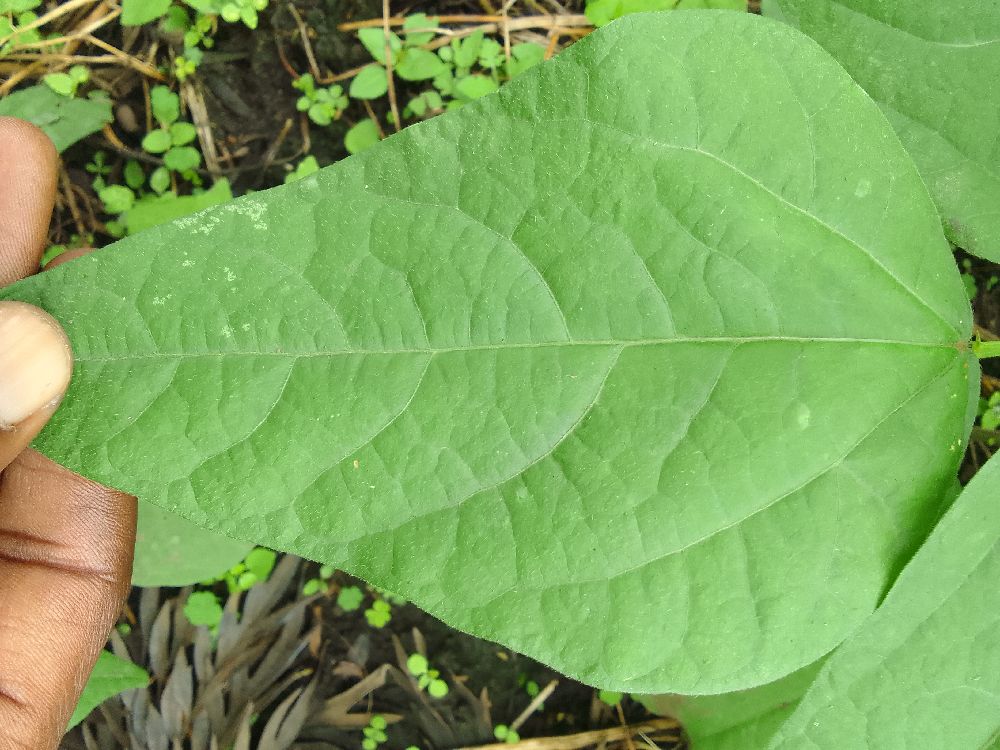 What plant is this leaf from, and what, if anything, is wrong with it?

common bean, healthy
